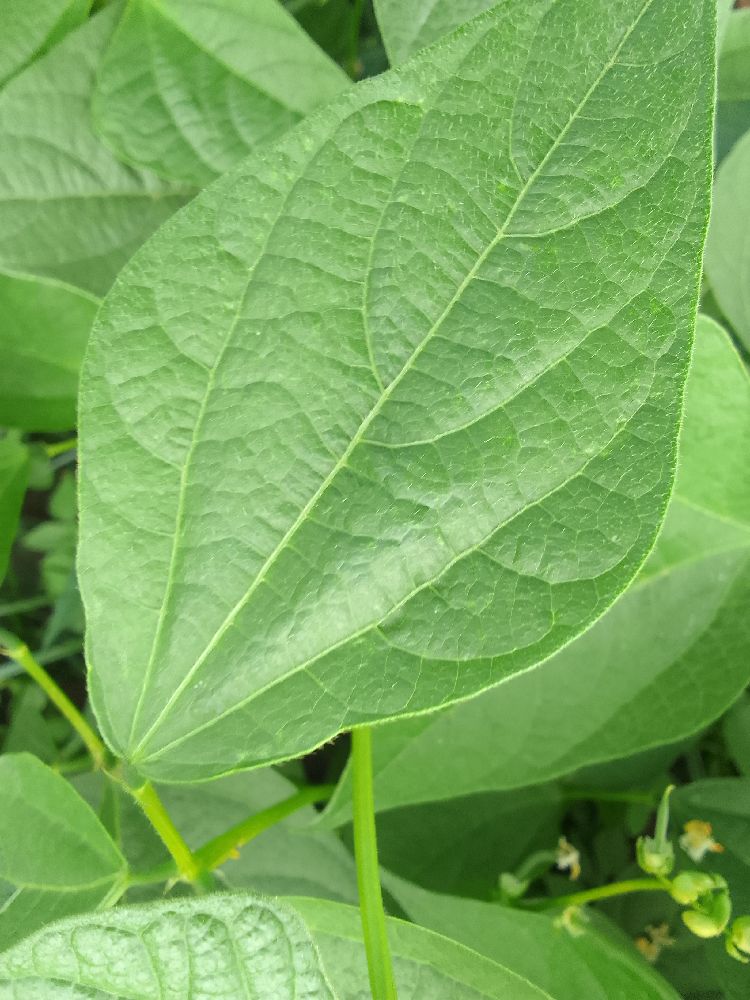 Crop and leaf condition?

common bean, healthy
